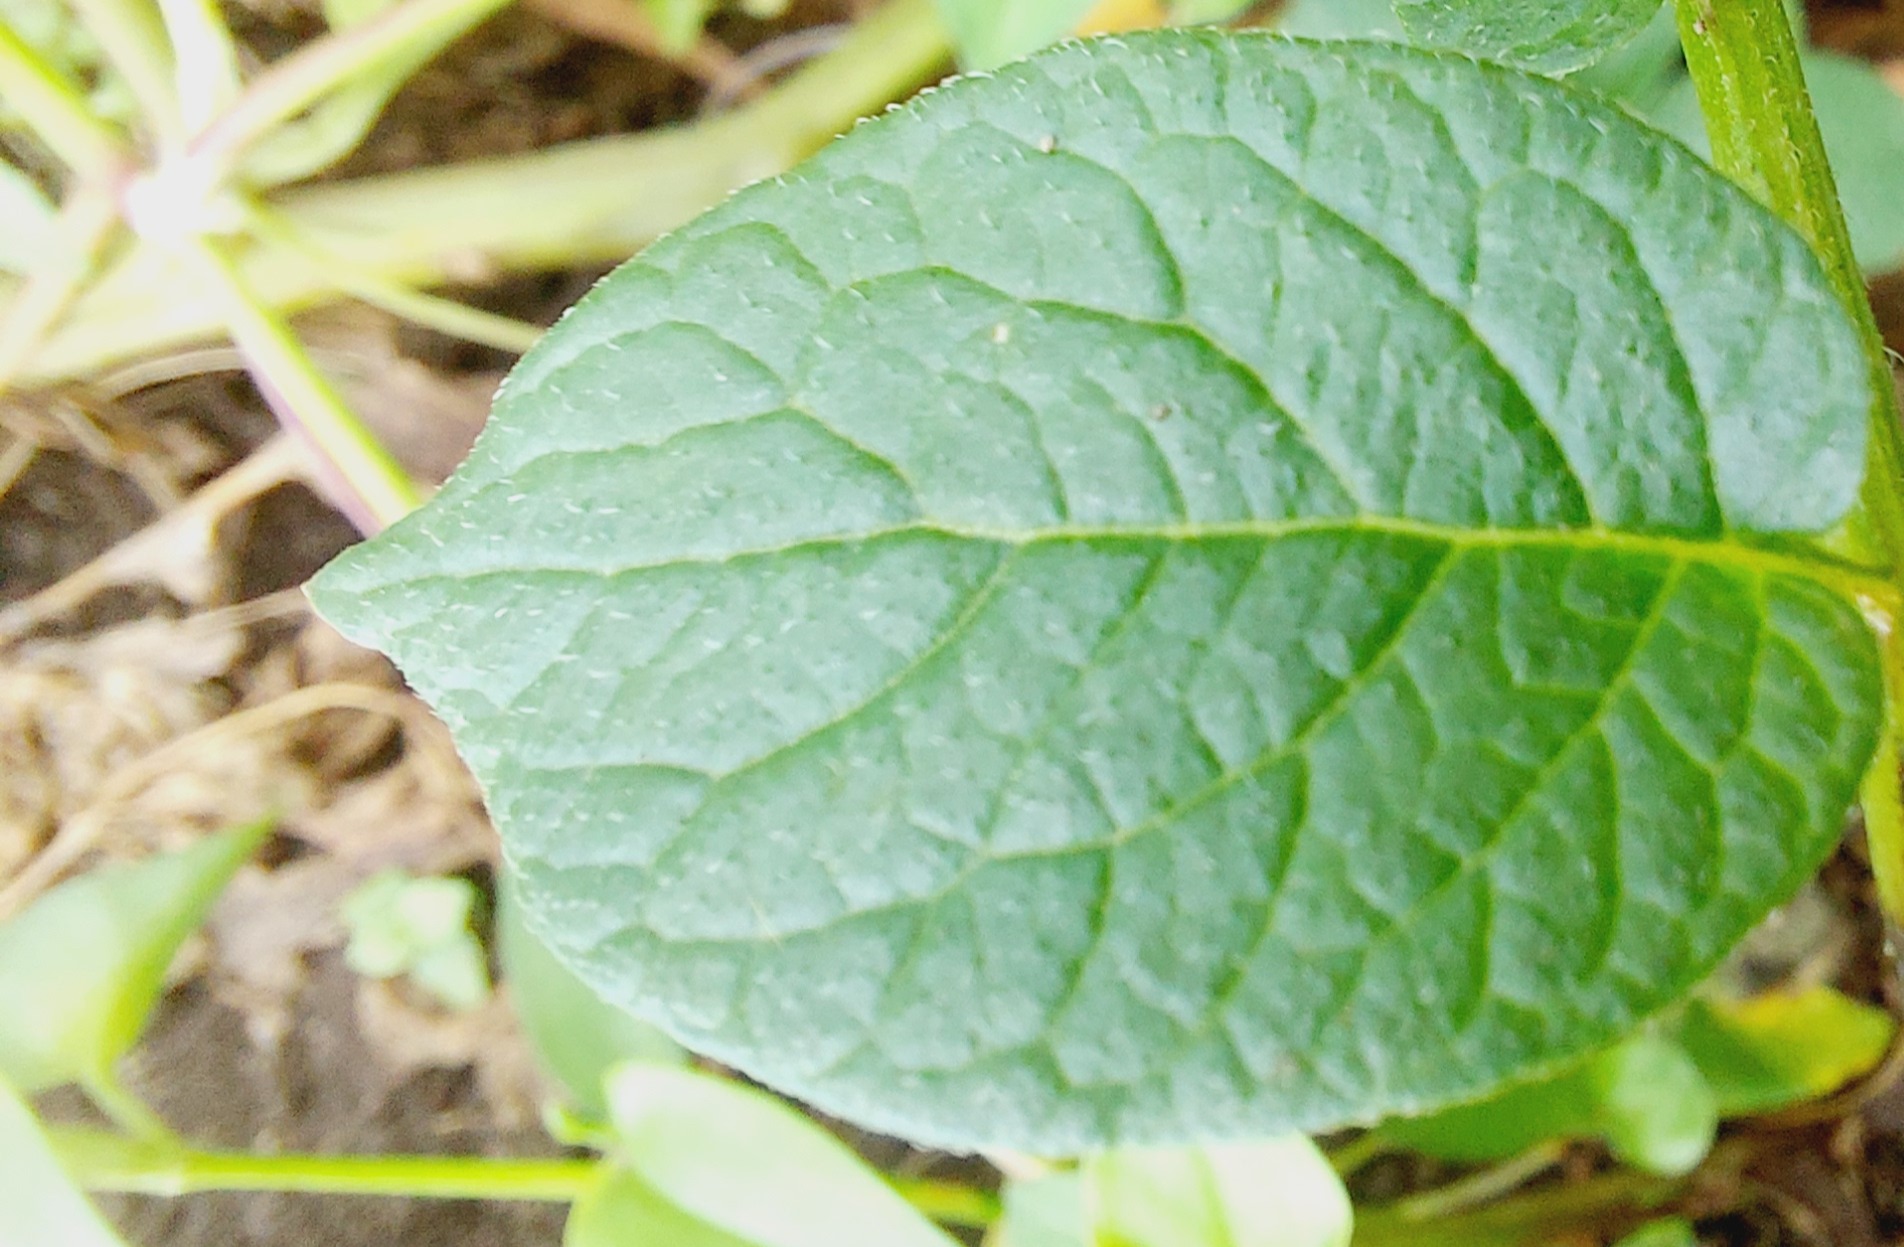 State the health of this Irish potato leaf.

healthy
